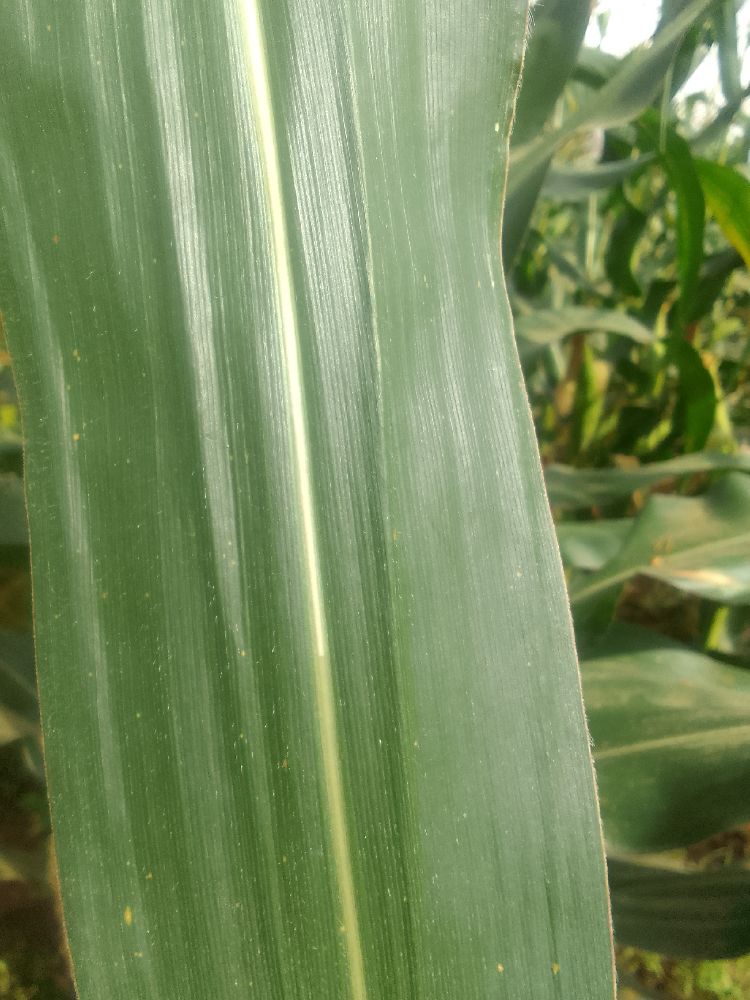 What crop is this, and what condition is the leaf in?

maize, healthy
